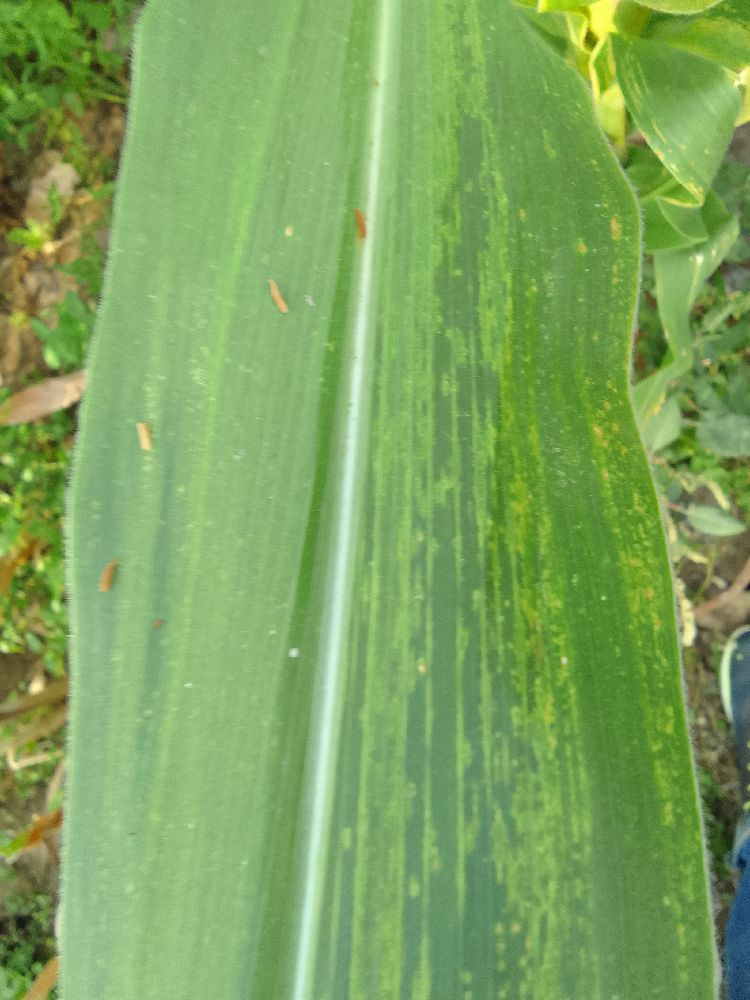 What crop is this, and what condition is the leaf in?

maize, maize lethal necrosis
